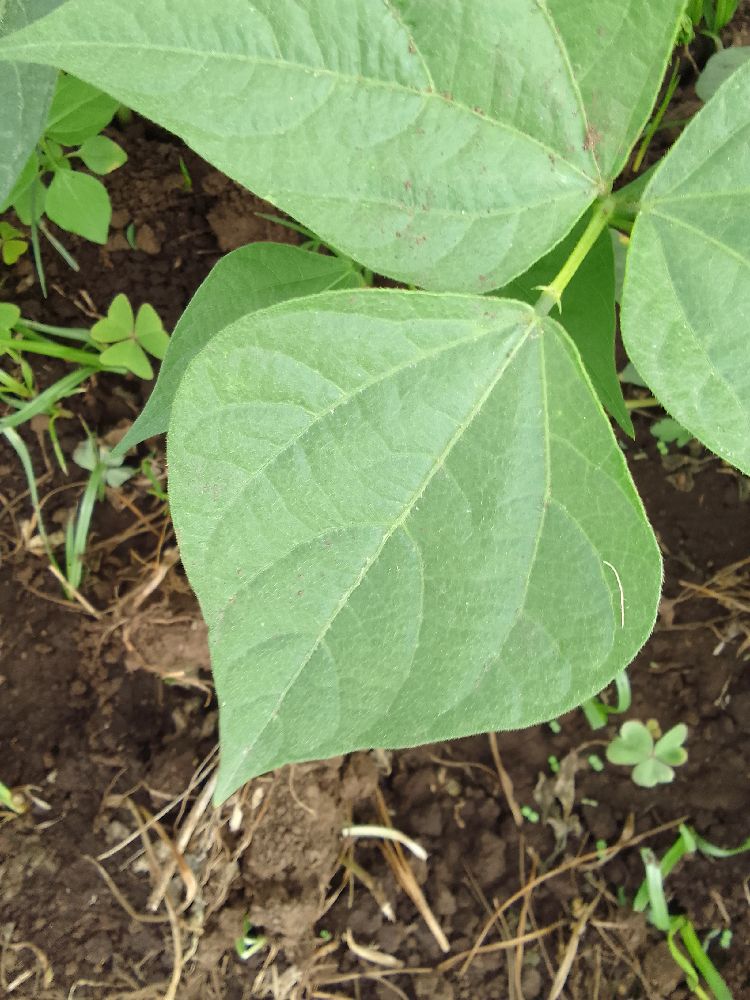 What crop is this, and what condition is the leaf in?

common bean, healthy
